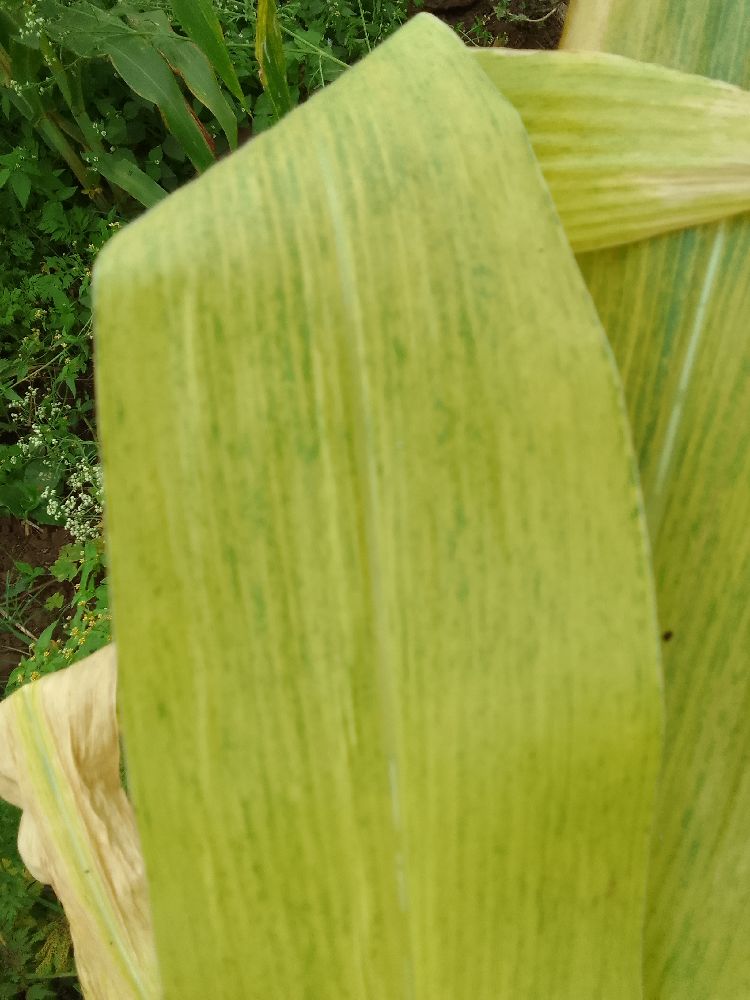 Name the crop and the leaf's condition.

maize, maize lethal necrosis
